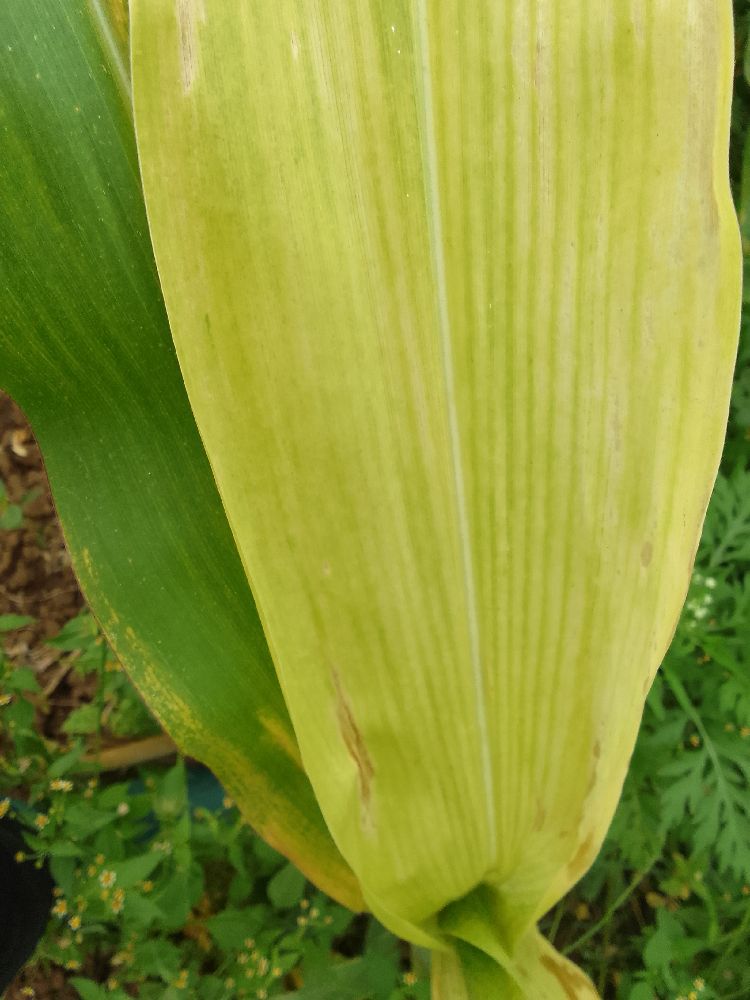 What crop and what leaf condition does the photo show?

maize, maize lethal necrosis
